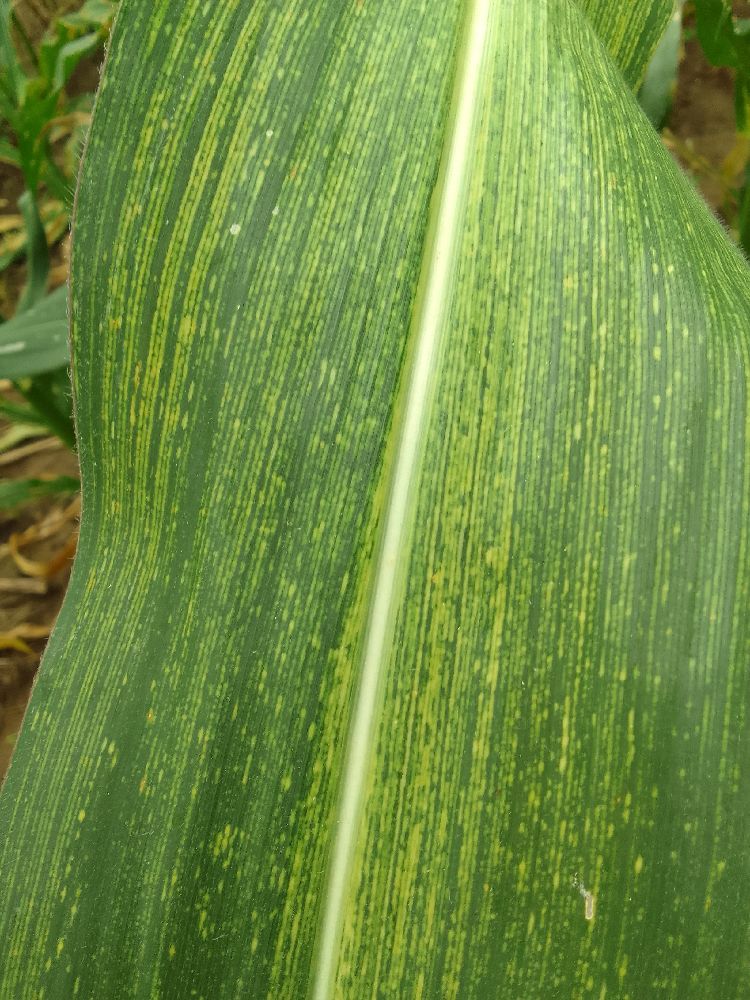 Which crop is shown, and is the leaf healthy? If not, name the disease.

maize, maize streak virus
